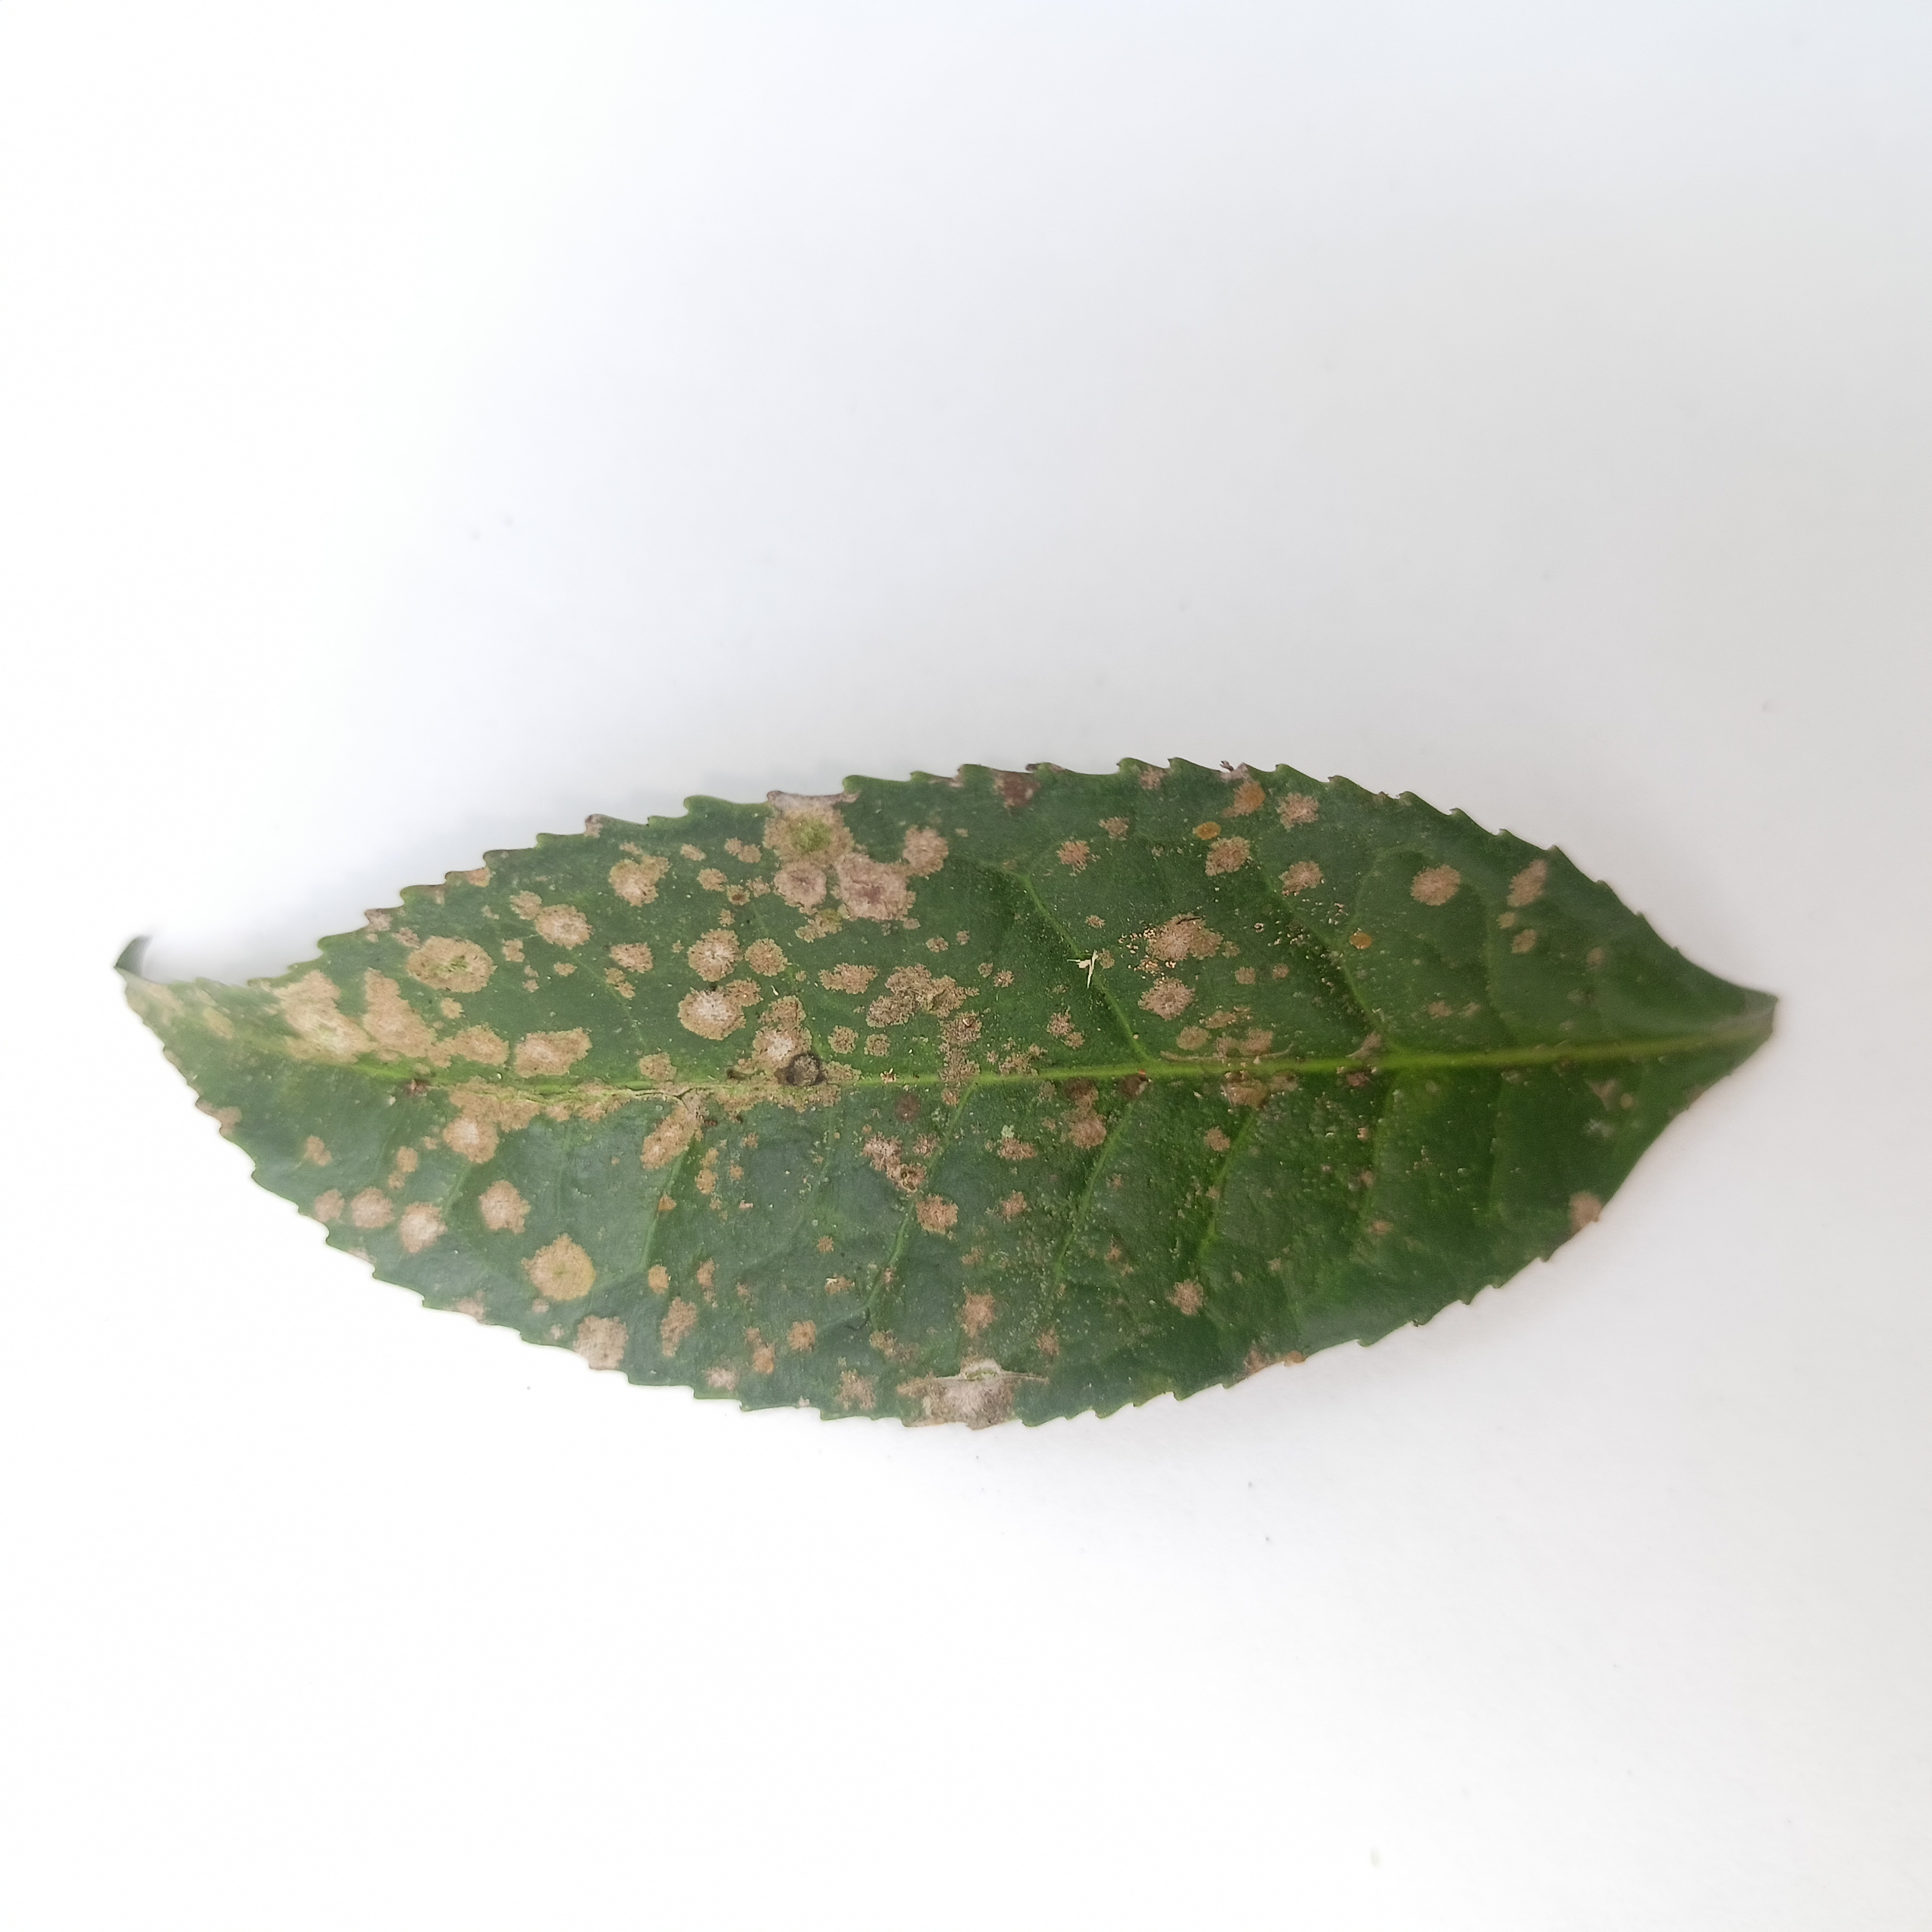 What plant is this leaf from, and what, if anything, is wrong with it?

tea, algal leaf
